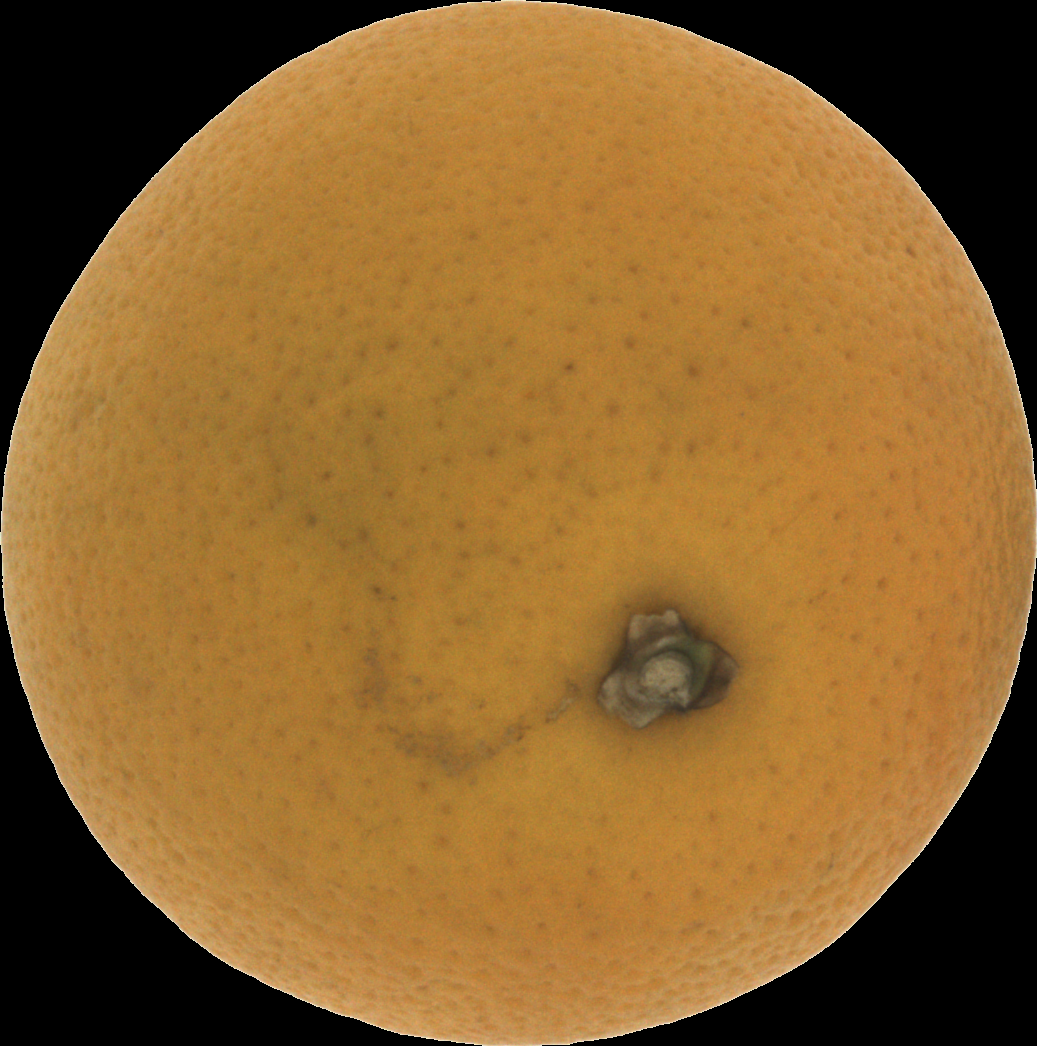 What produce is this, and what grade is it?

orange, bad
